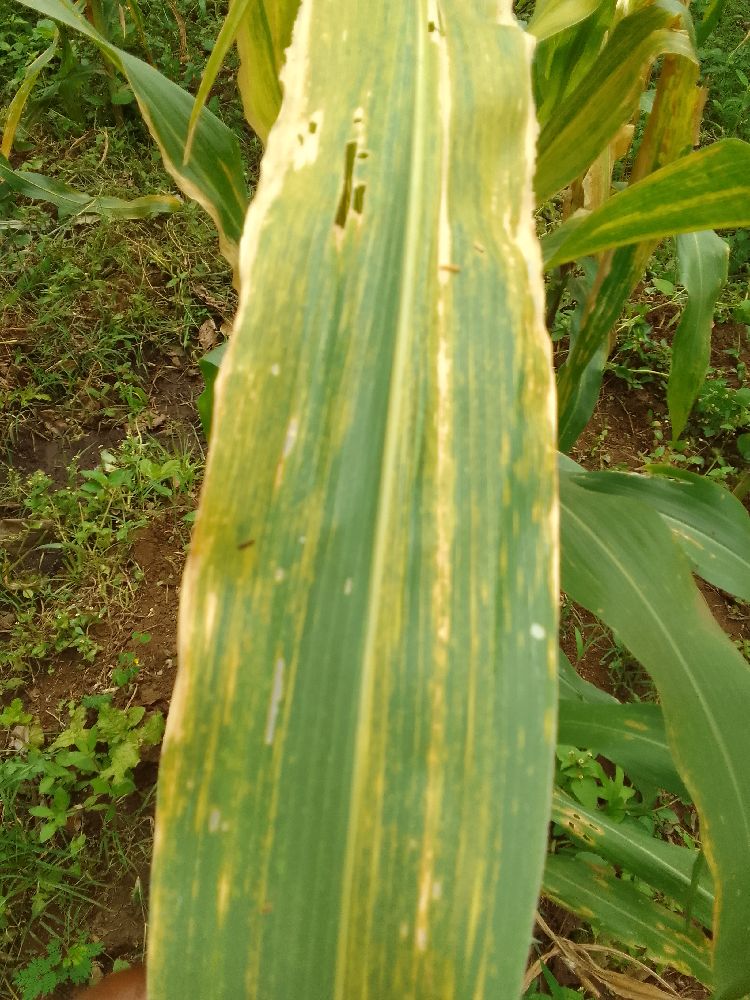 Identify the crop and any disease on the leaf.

maize, maize lethal necrosis
